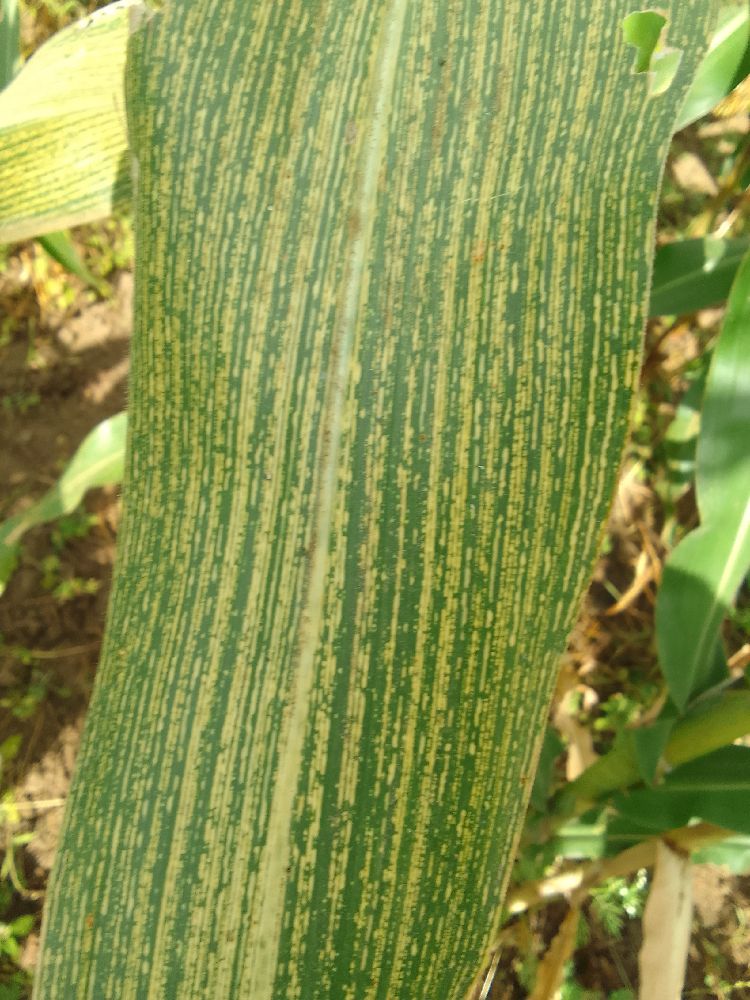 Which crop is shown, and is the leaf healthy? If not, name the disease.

maize, maize streak virus
